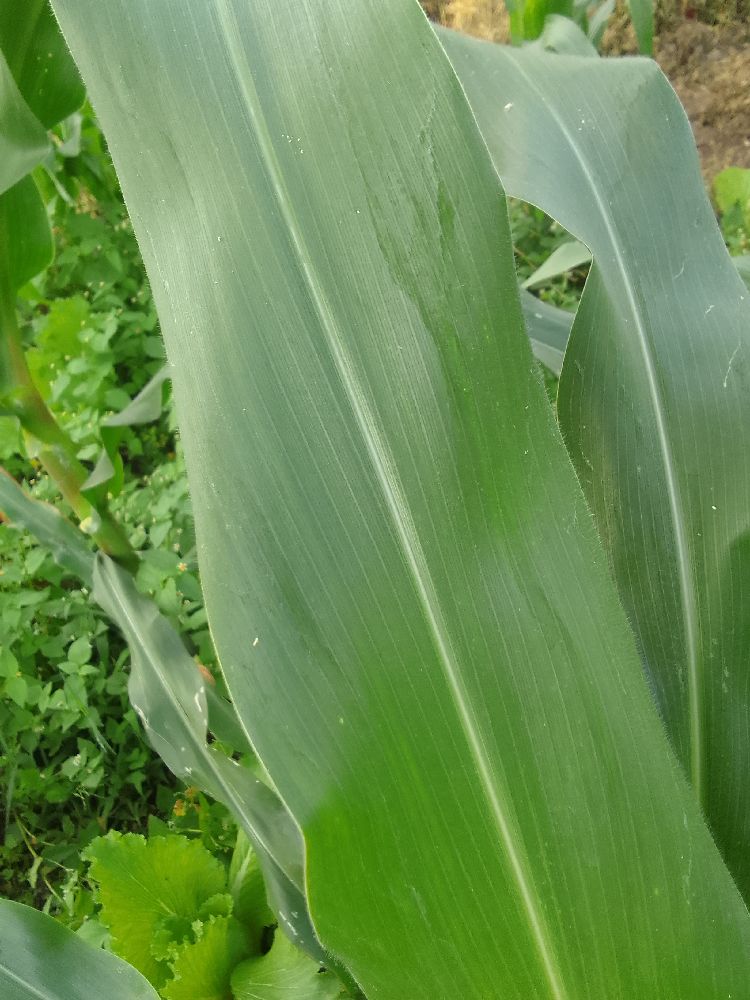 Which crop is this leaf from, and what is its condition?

maize, healthy
